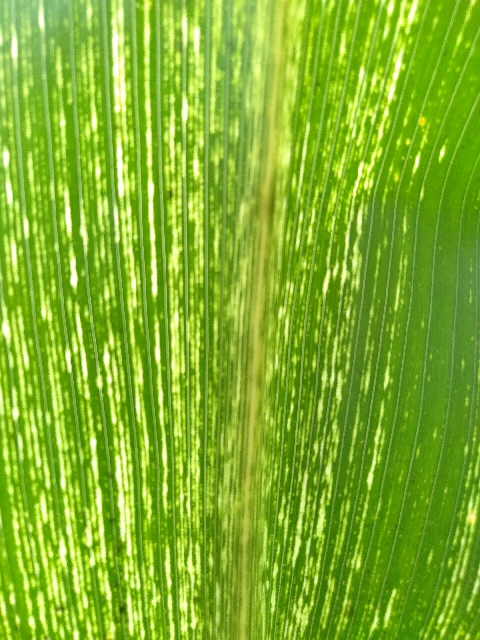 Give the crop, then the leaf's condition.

maize, maize streak virus
